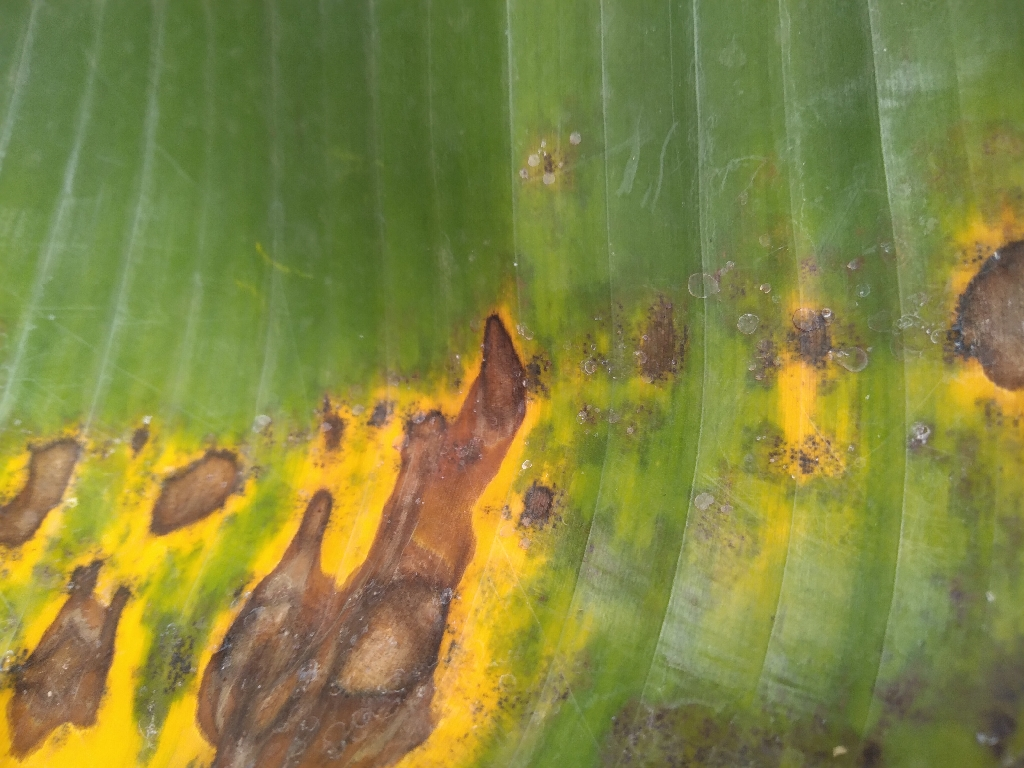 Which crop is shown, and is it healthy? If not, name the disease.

banana, black sigatoka
